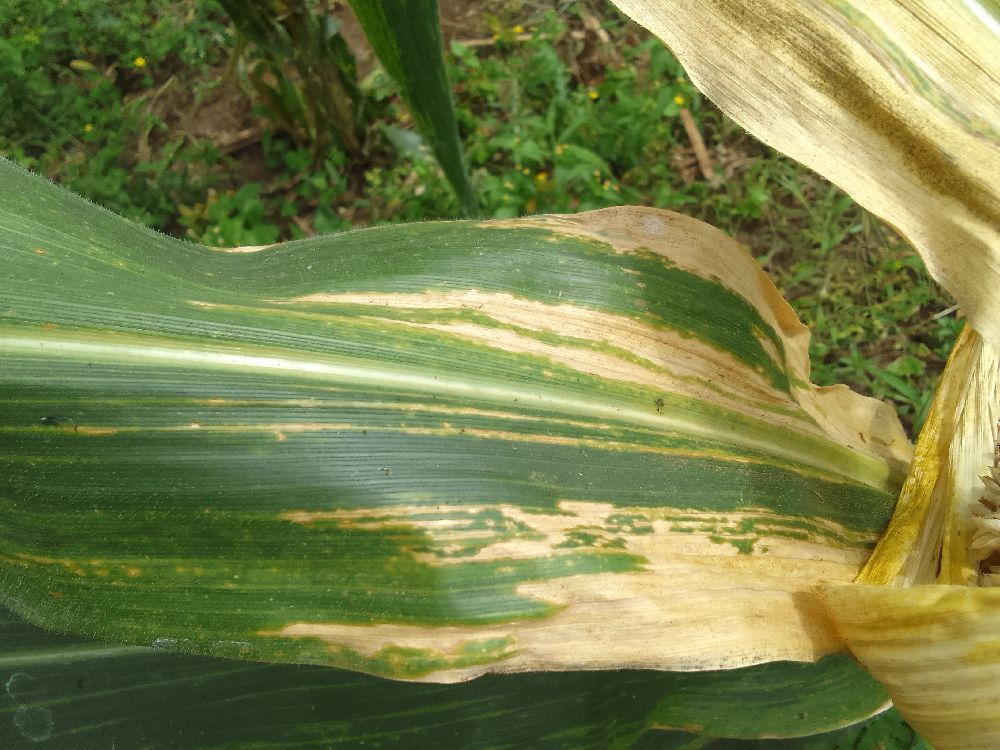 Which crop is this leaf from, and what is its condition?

maize, maize lethal necrosis
